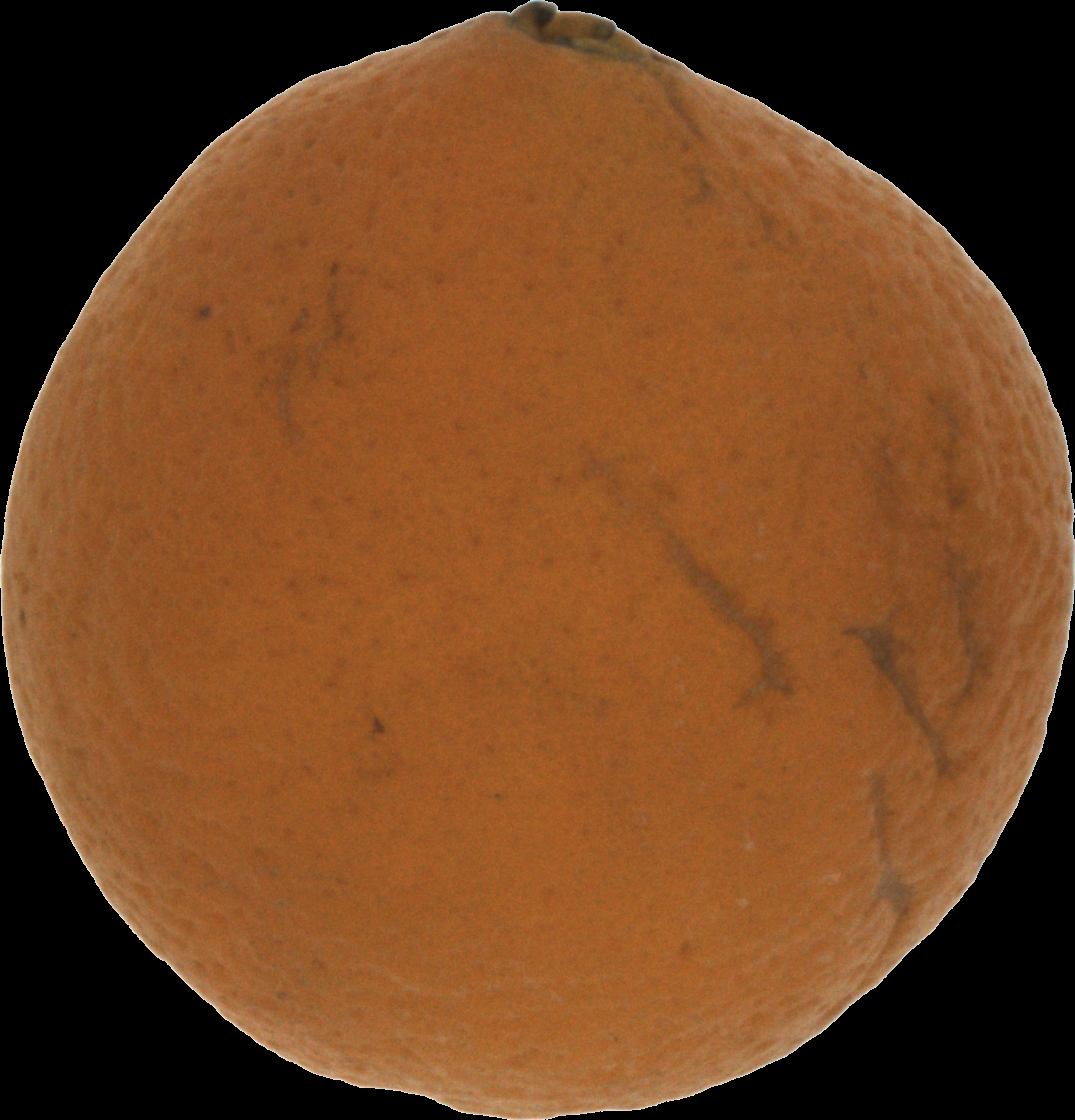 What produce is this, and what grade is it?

orange, bad
